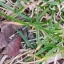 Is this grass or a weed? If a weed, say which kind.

grass
